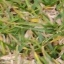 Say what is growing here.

grass
